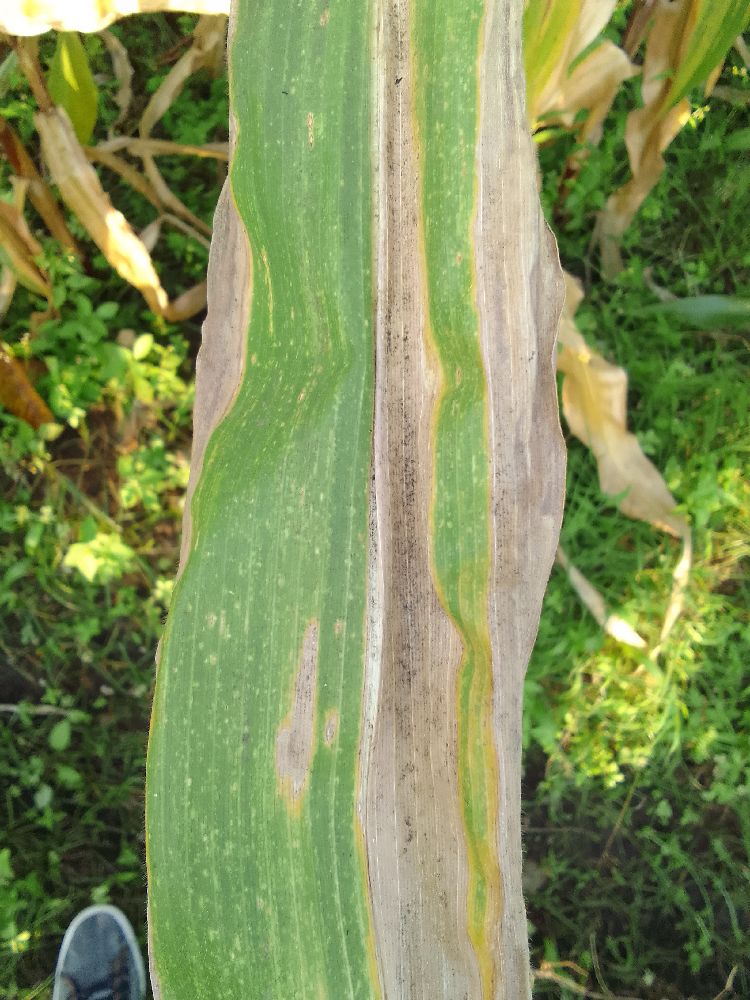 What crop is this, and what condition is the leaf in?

maize, maize lethal necrosis
